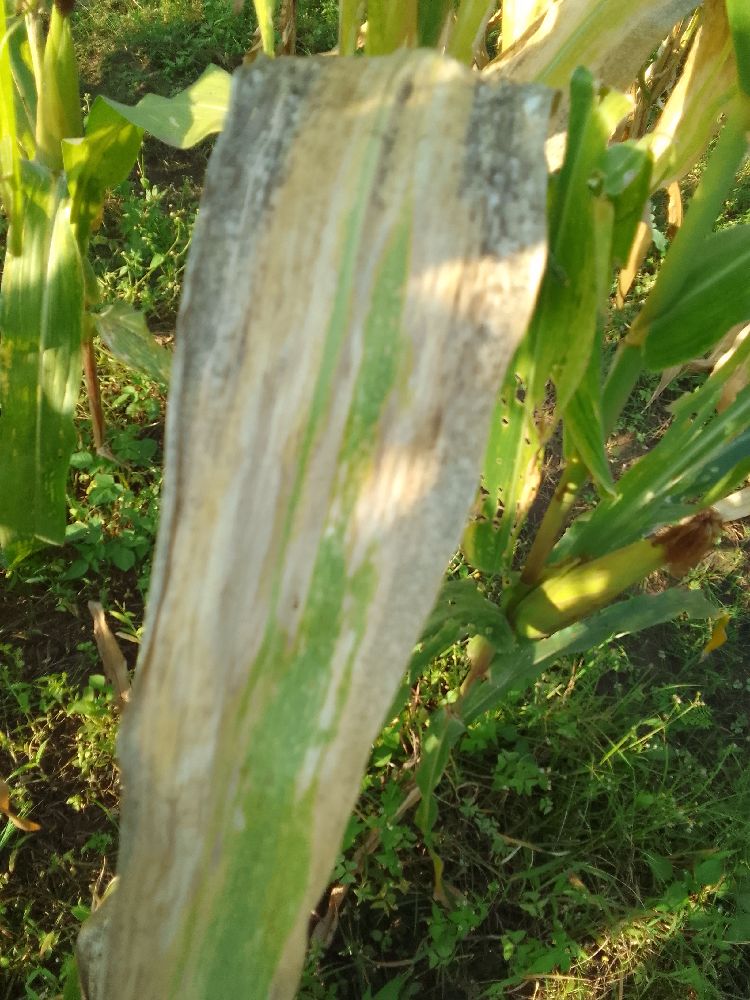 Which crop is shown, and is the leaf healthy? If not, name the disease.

maize, maize lethal necrosis
